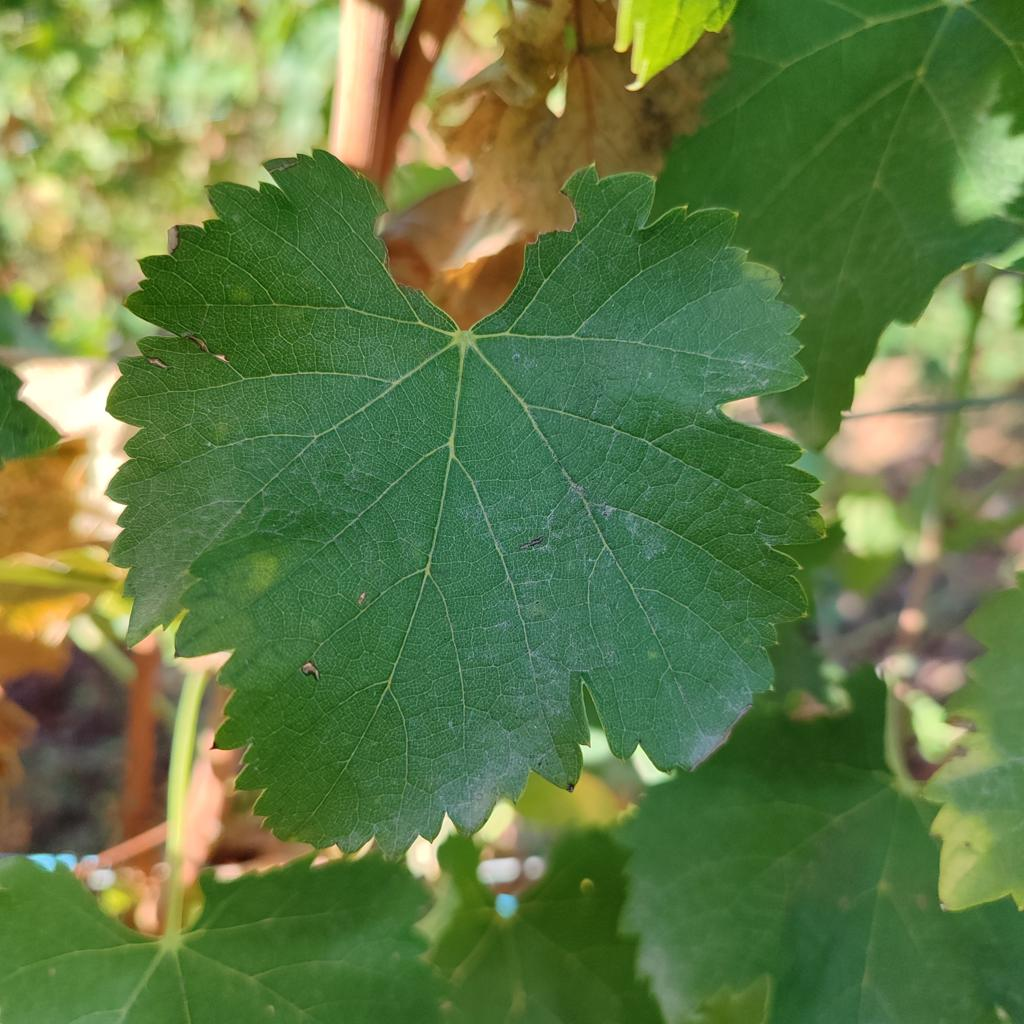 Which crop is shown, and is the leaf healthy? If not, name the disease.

grapevine, powdery mildew
